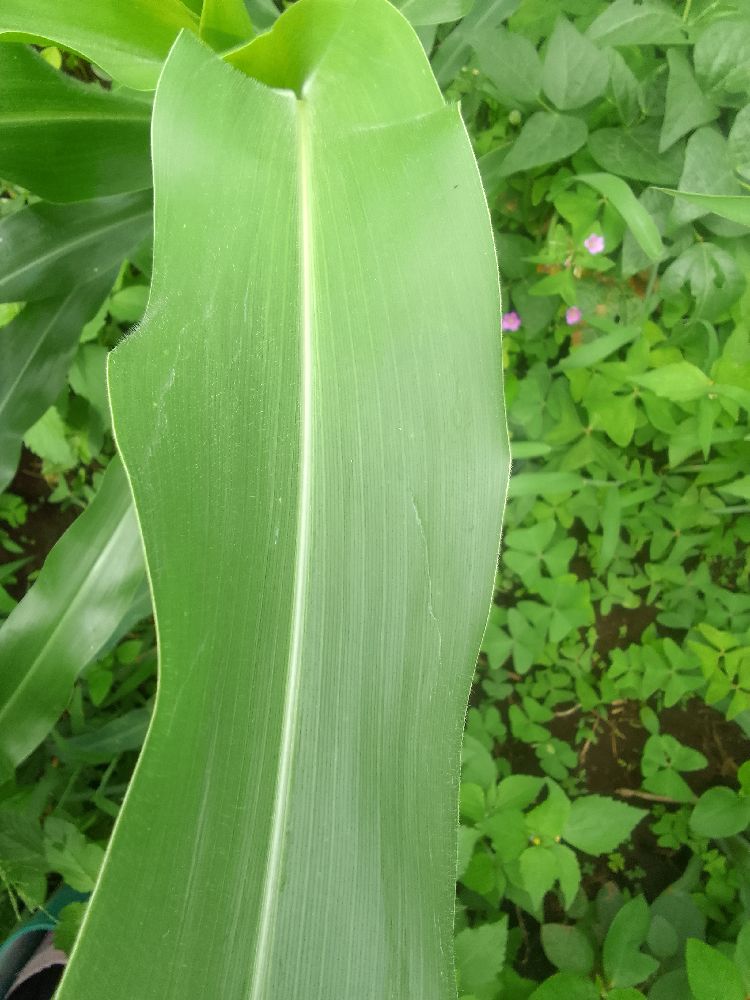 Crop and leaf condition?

maize, healthy
